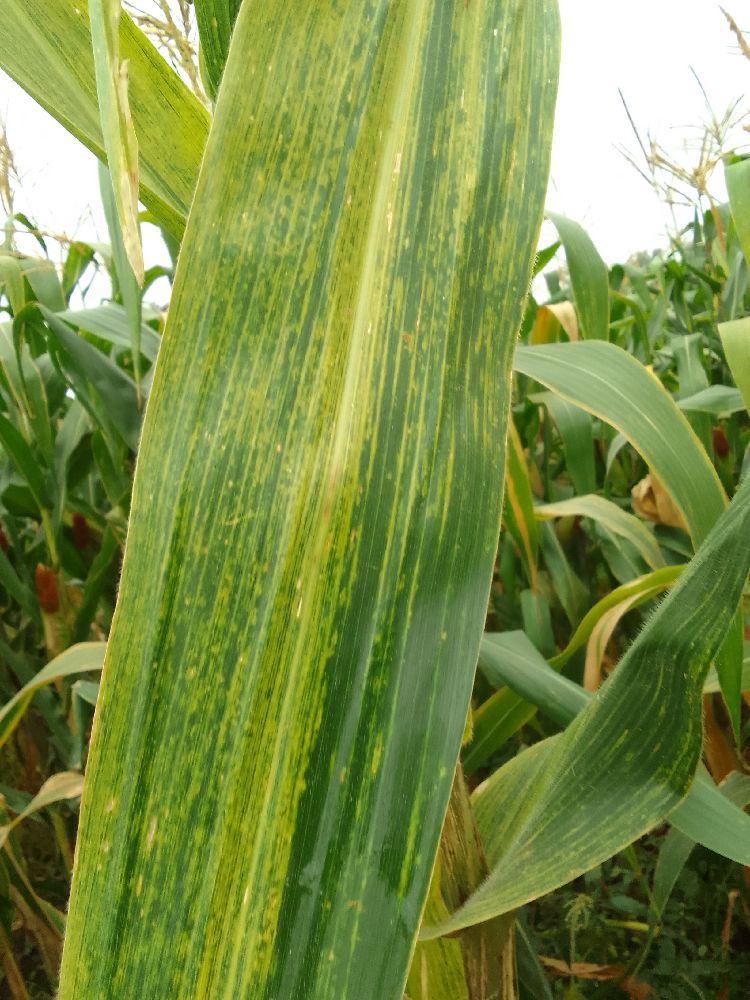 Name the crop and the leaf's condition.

maize, maize lethal necrosis
